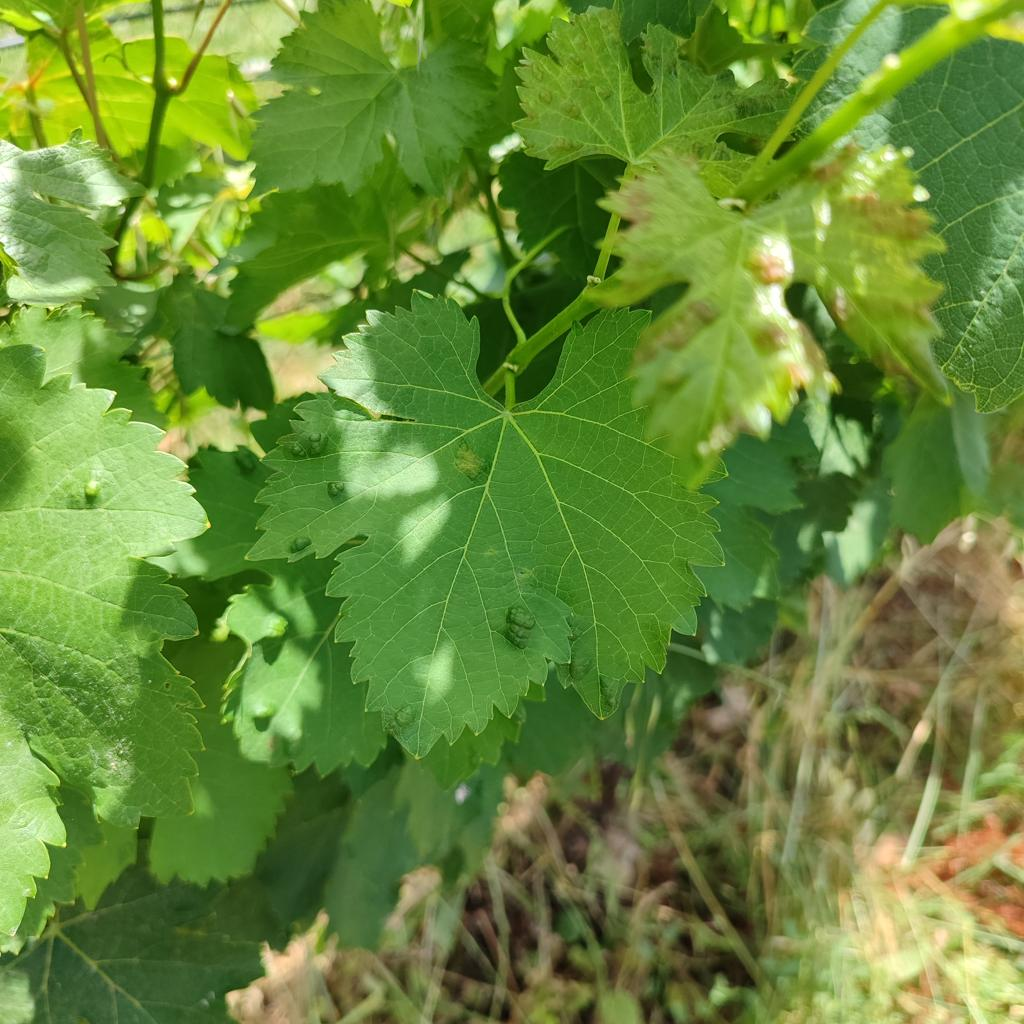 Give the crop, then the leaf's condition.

grapevine, erineum mite
